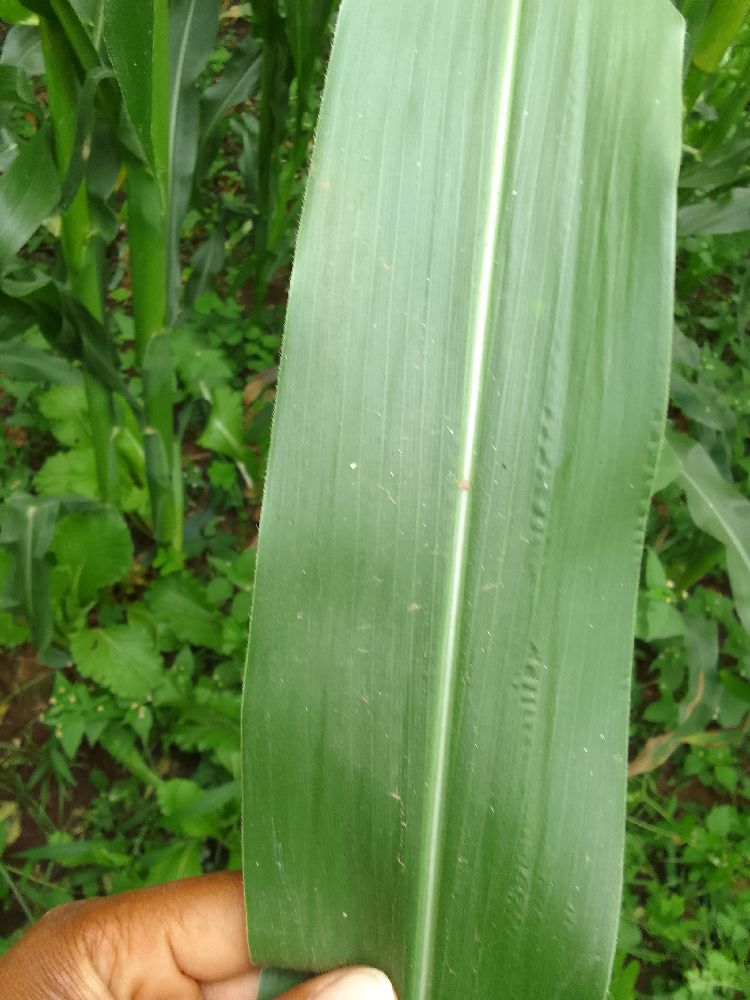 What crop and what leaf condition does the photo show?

maize, healthy
